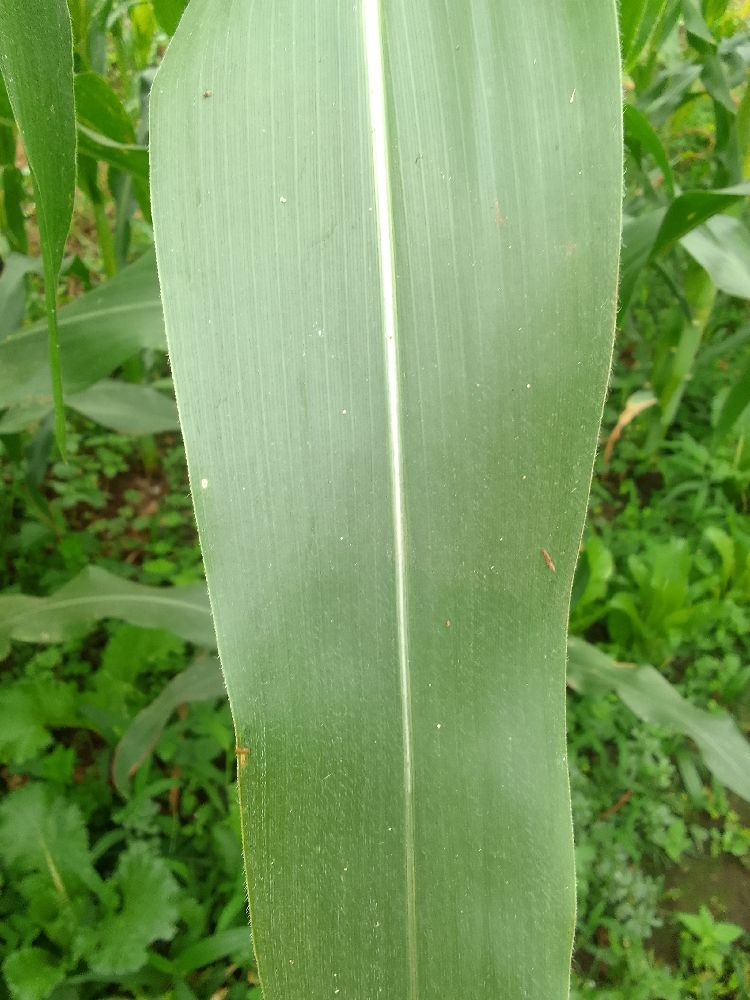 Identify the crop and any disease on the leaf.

maize, healthy
